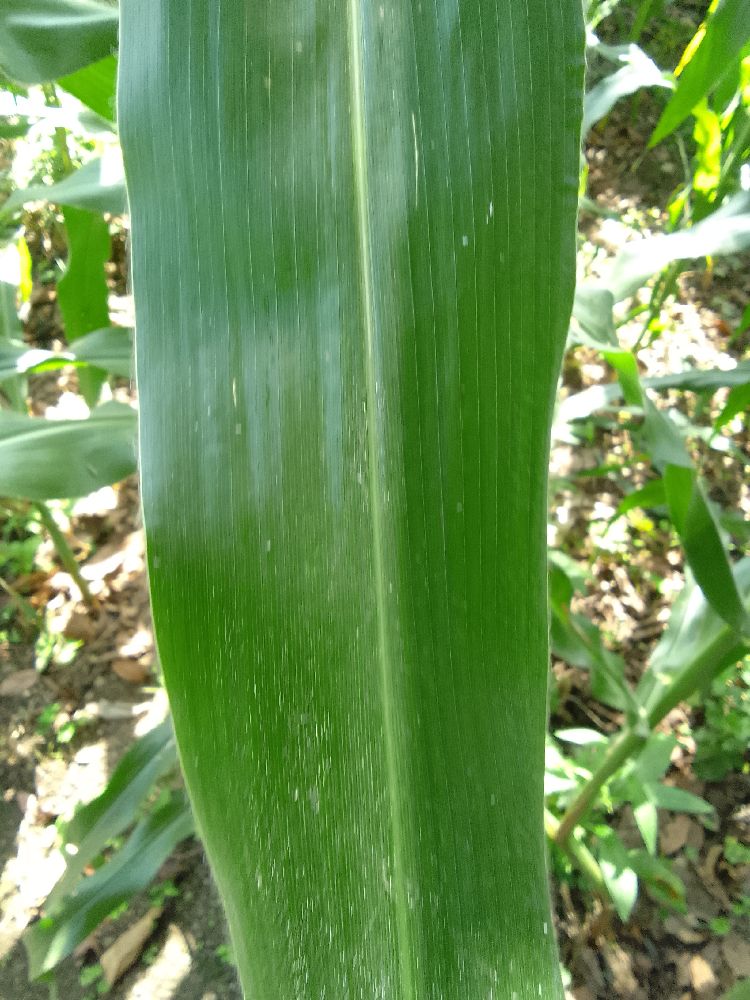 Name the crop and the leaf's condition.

maize, healthy
